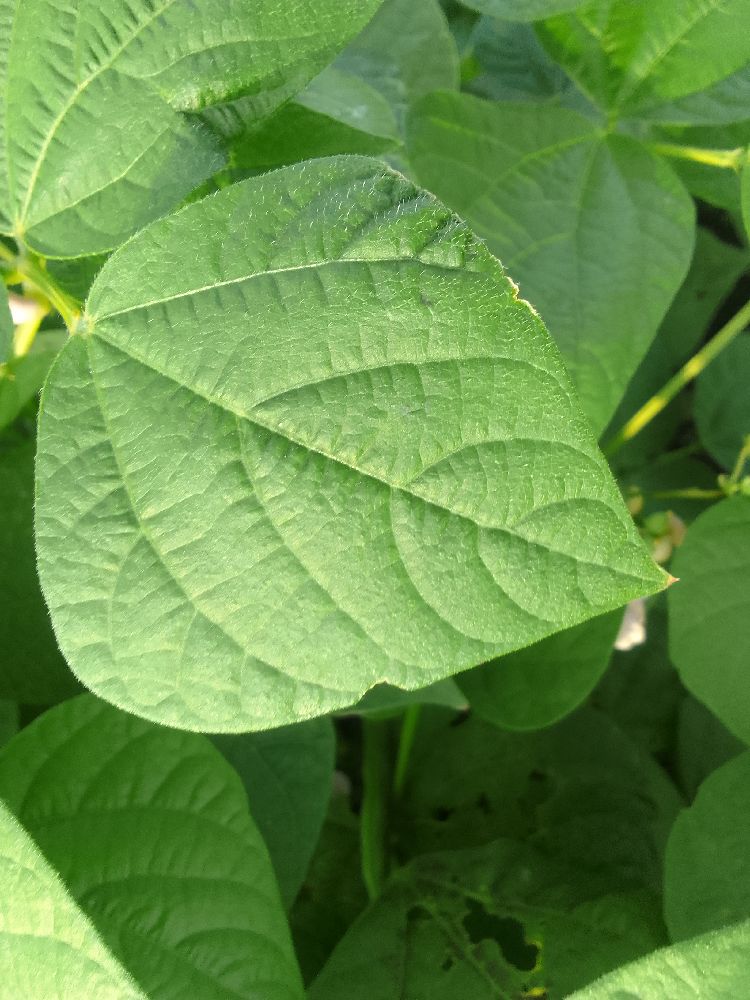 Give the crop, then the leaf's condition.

common bean, healthy
